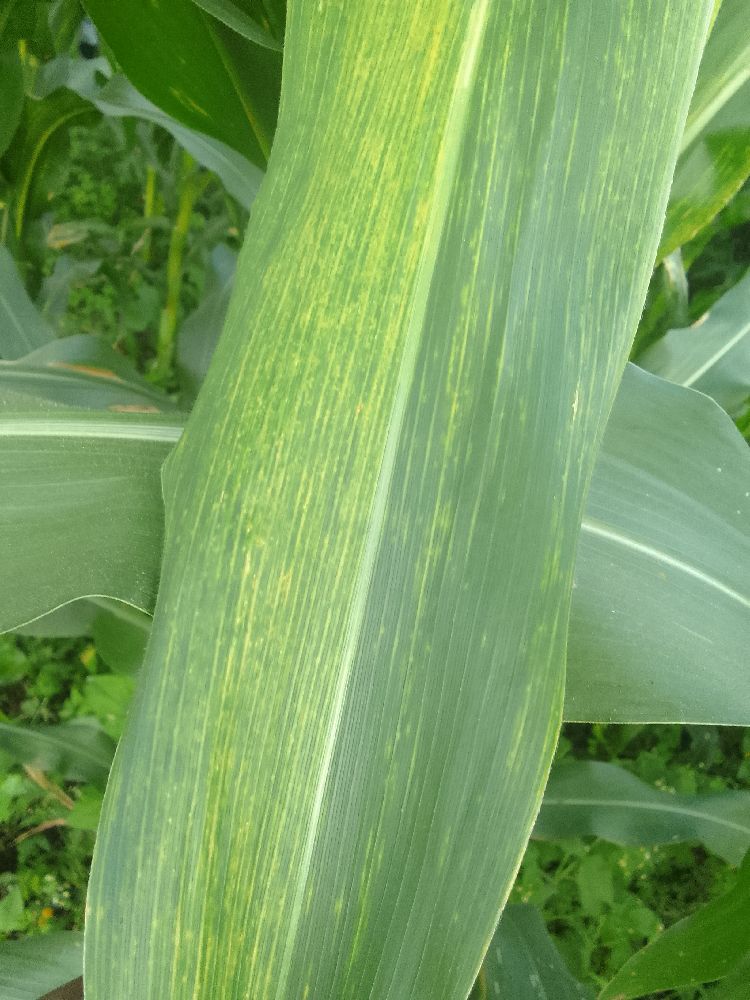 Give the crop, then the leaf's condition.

maize, maize lethal necrosis
